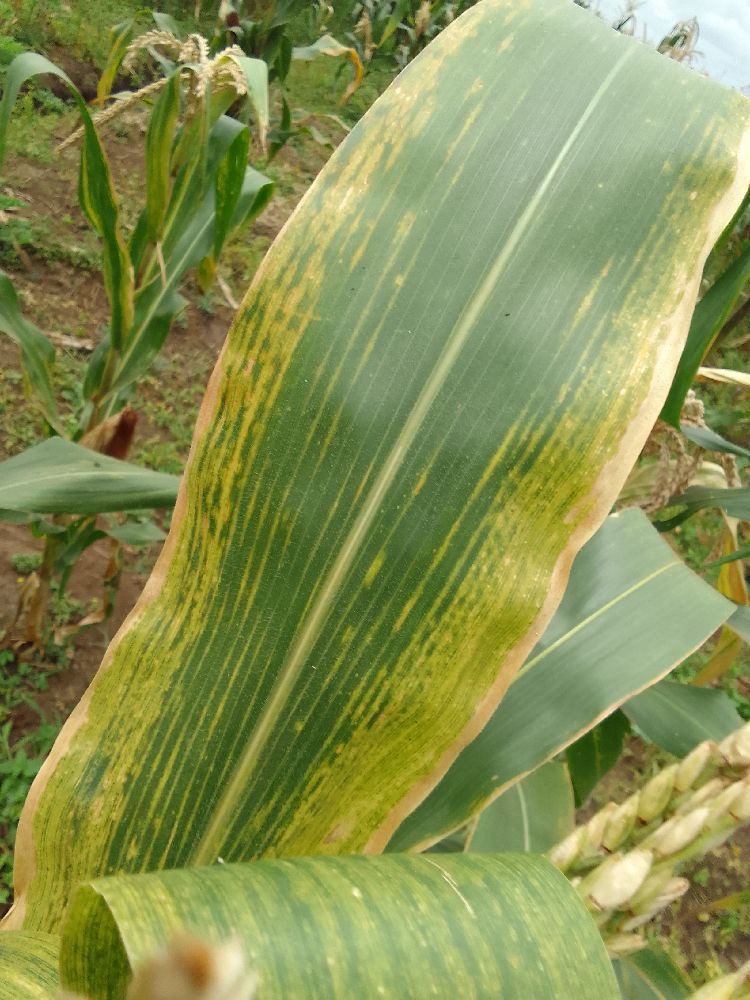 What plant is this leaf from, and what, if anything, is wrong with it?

maize, maize lethal necrosis
